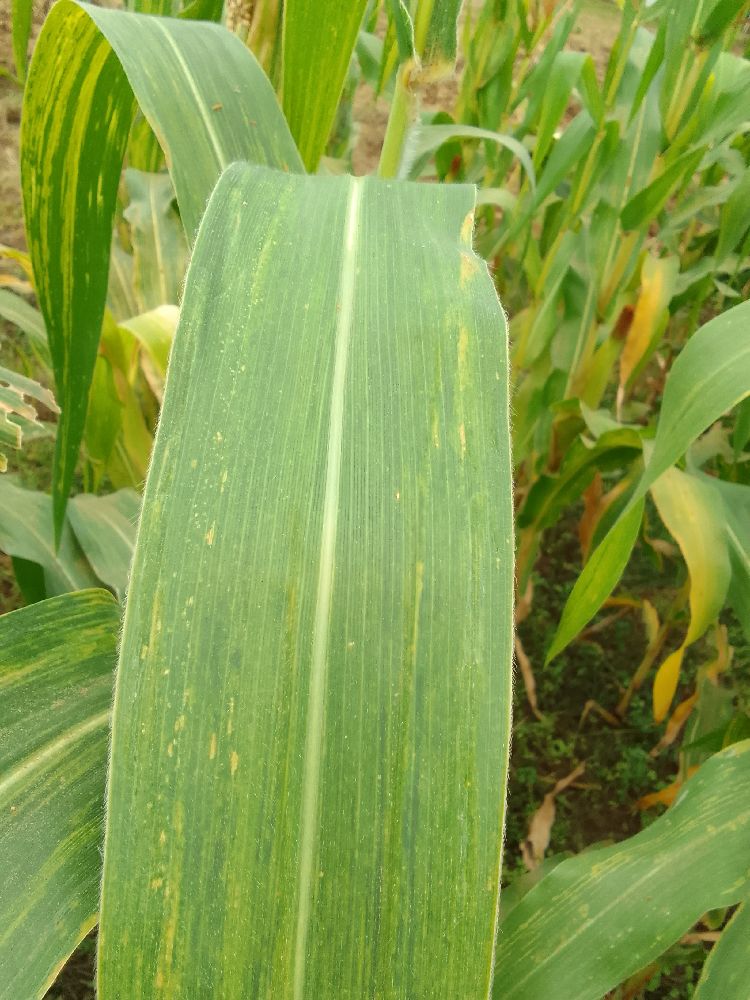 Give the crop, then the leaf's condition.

maize, maize lethal necrosis
